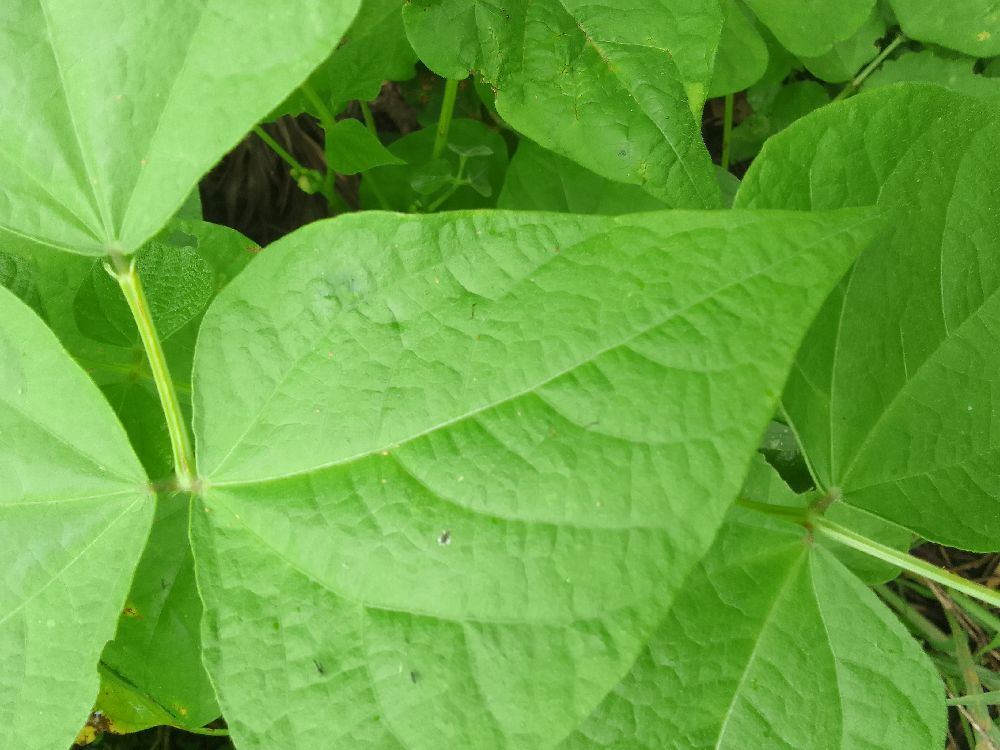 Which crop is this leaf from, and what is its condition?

common bean, healthy
